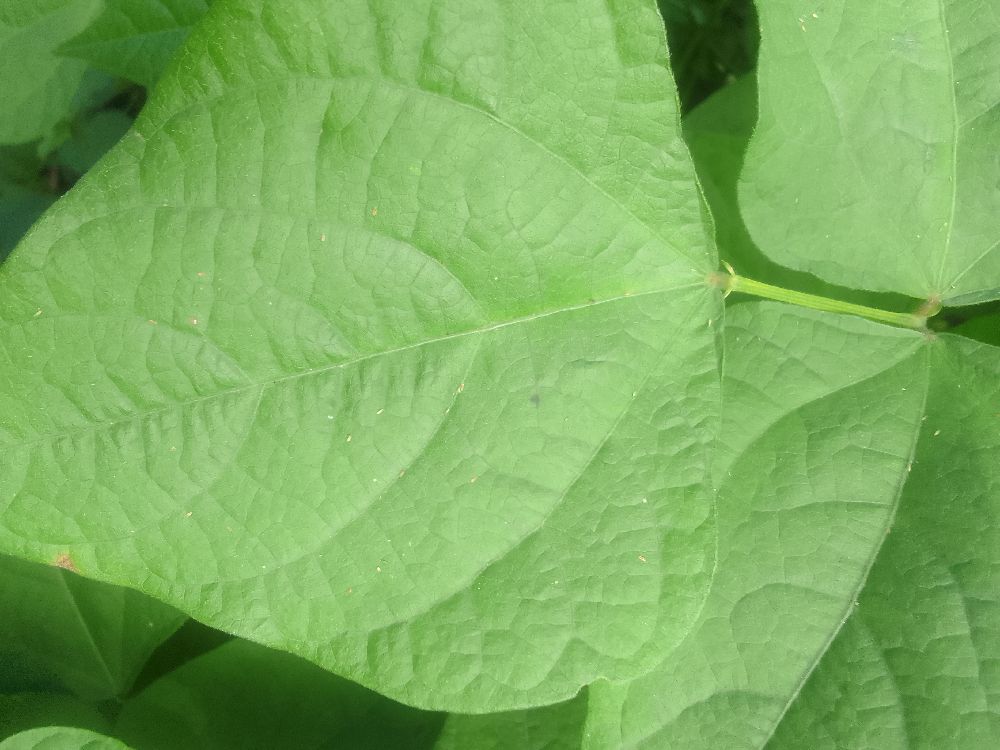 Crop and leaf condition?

common bean, healthy
